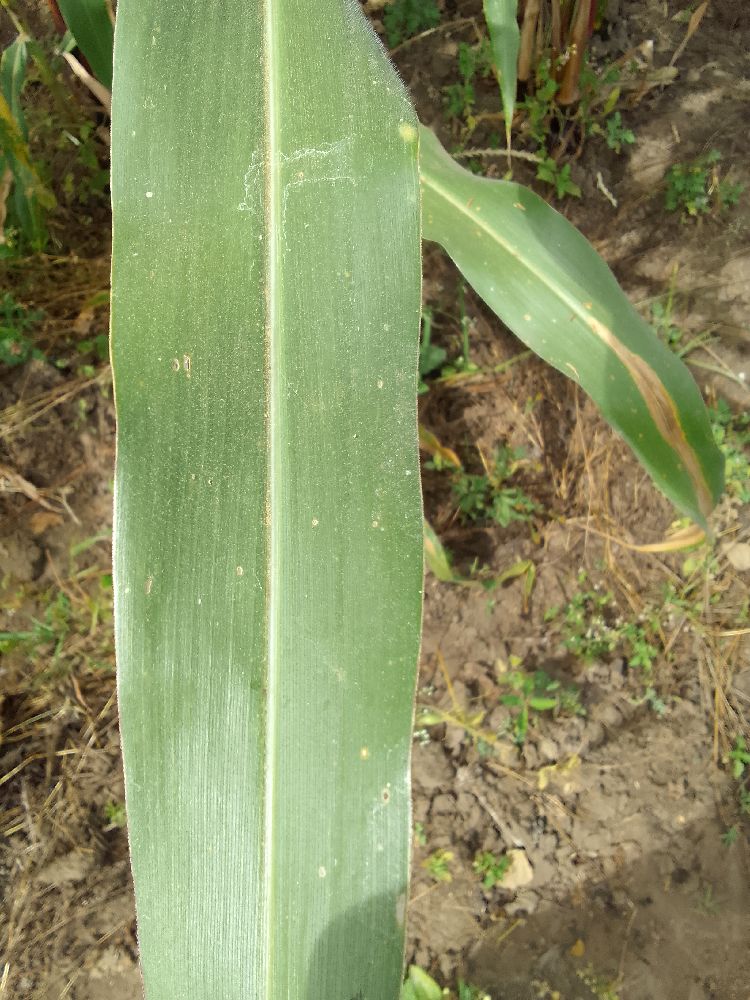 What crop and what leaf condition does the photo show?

maize, healthy
